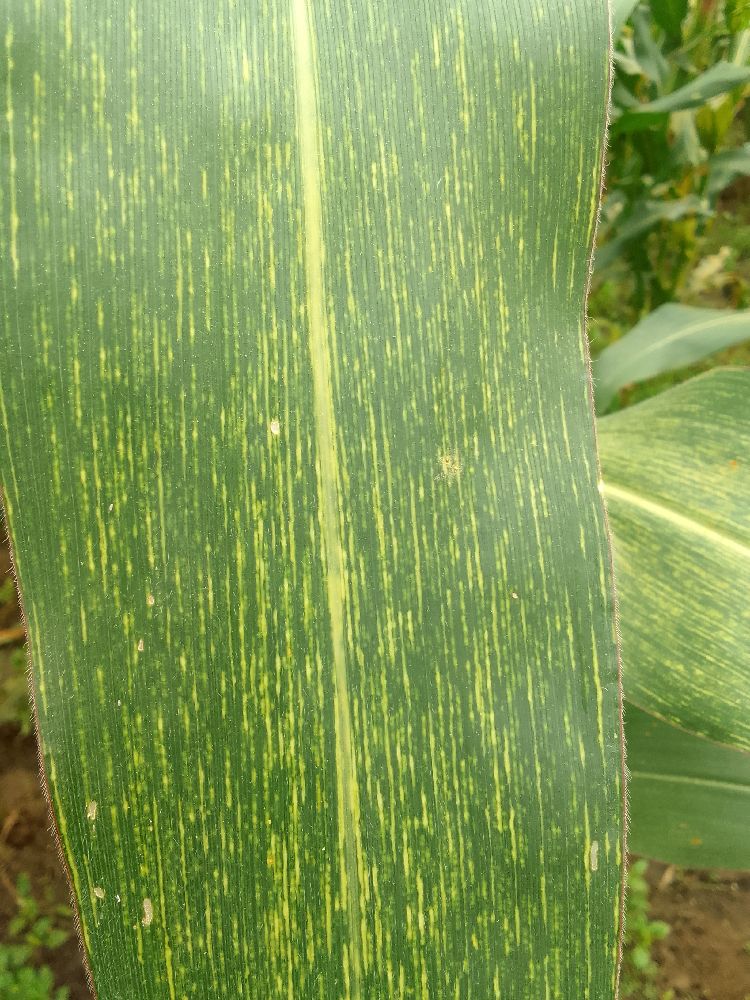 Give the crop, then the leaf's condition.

maize, maize streak virus
